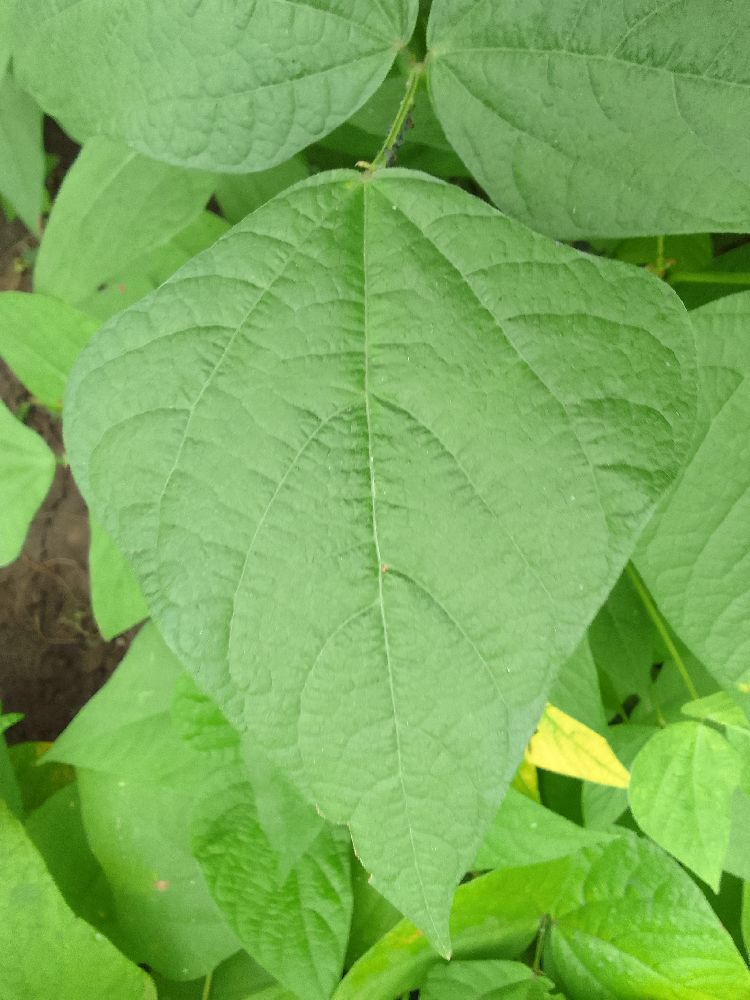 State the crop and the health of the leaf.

common bean, healthy
